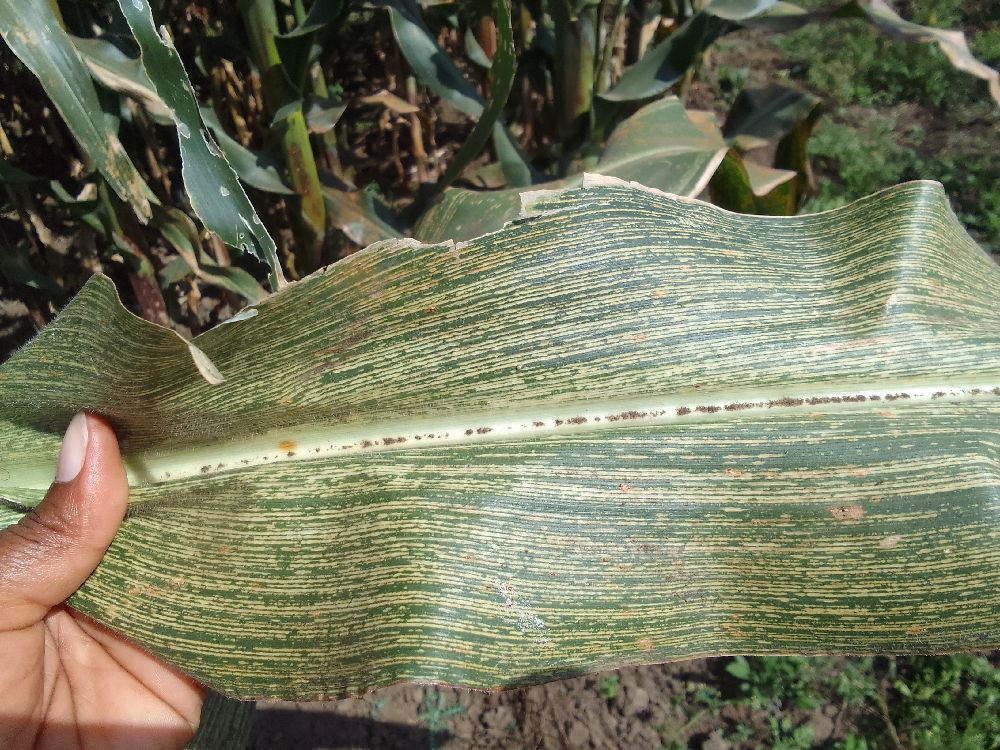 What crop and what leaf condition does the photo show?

maize, maize streak virus
